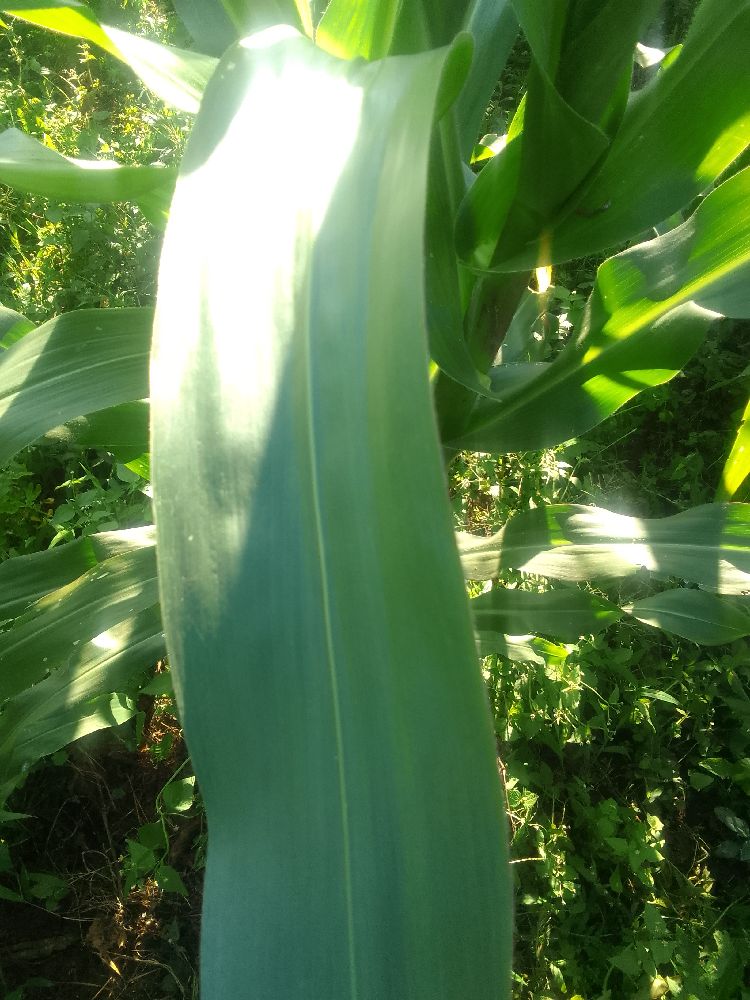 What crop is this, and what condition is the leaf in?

maize, healthy
